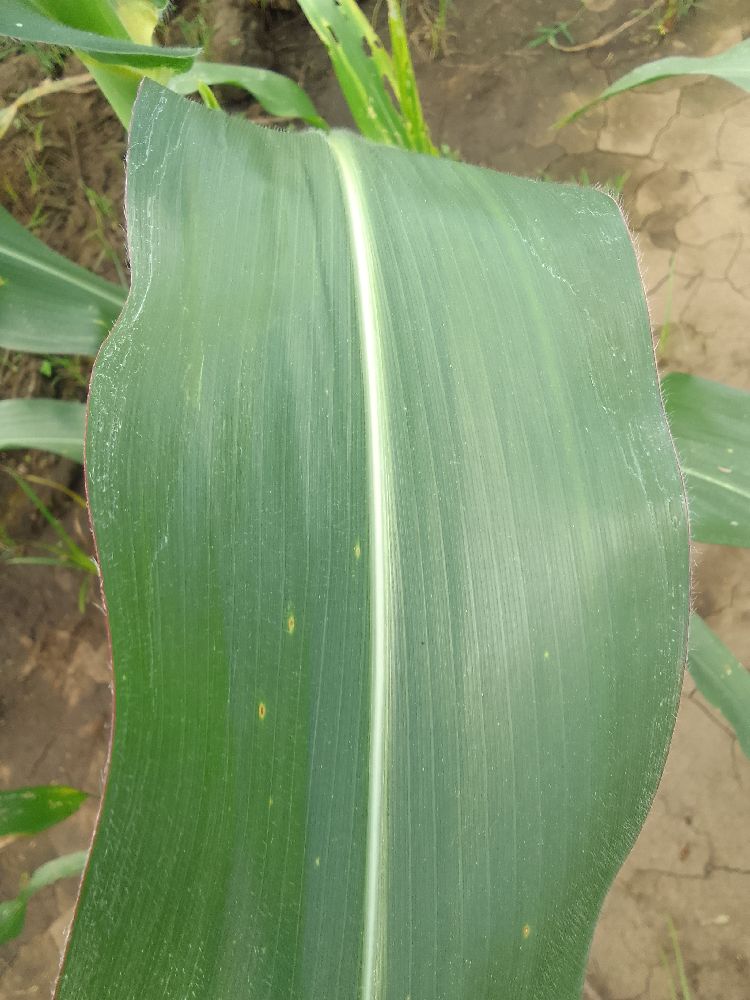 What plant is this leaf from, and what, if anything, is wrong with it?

maize, healthy
